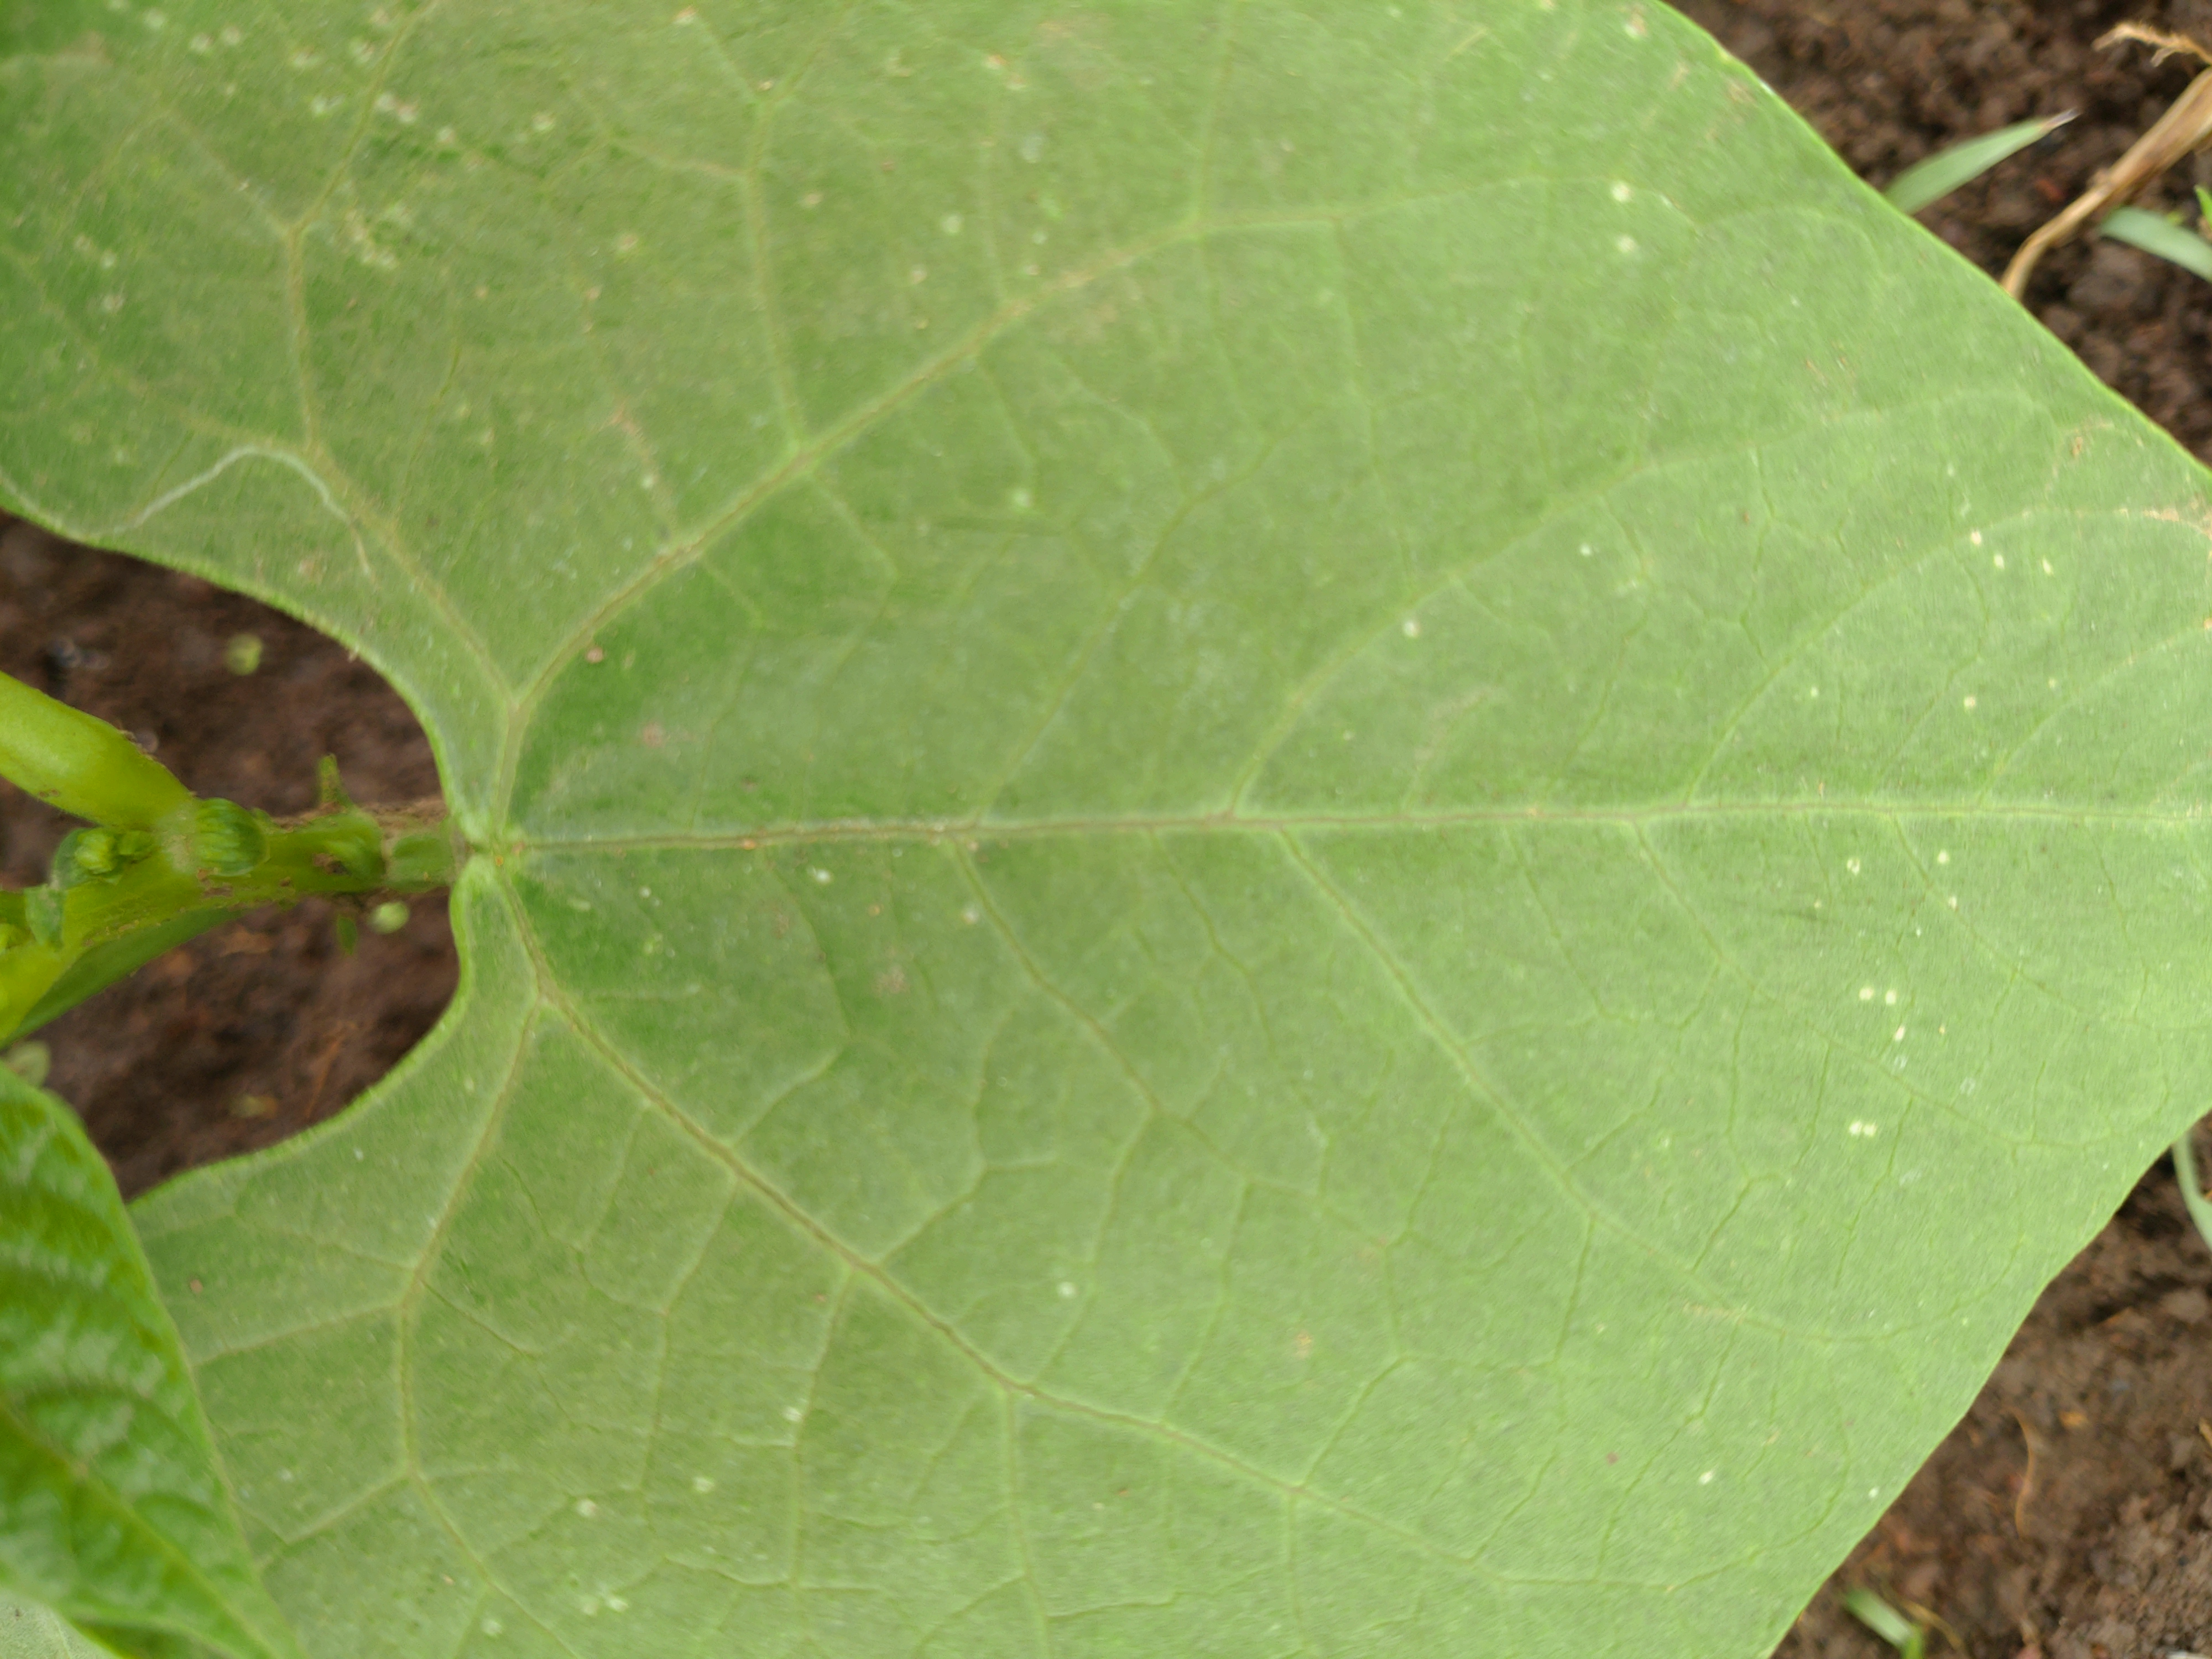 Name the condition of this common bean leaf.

healthy
